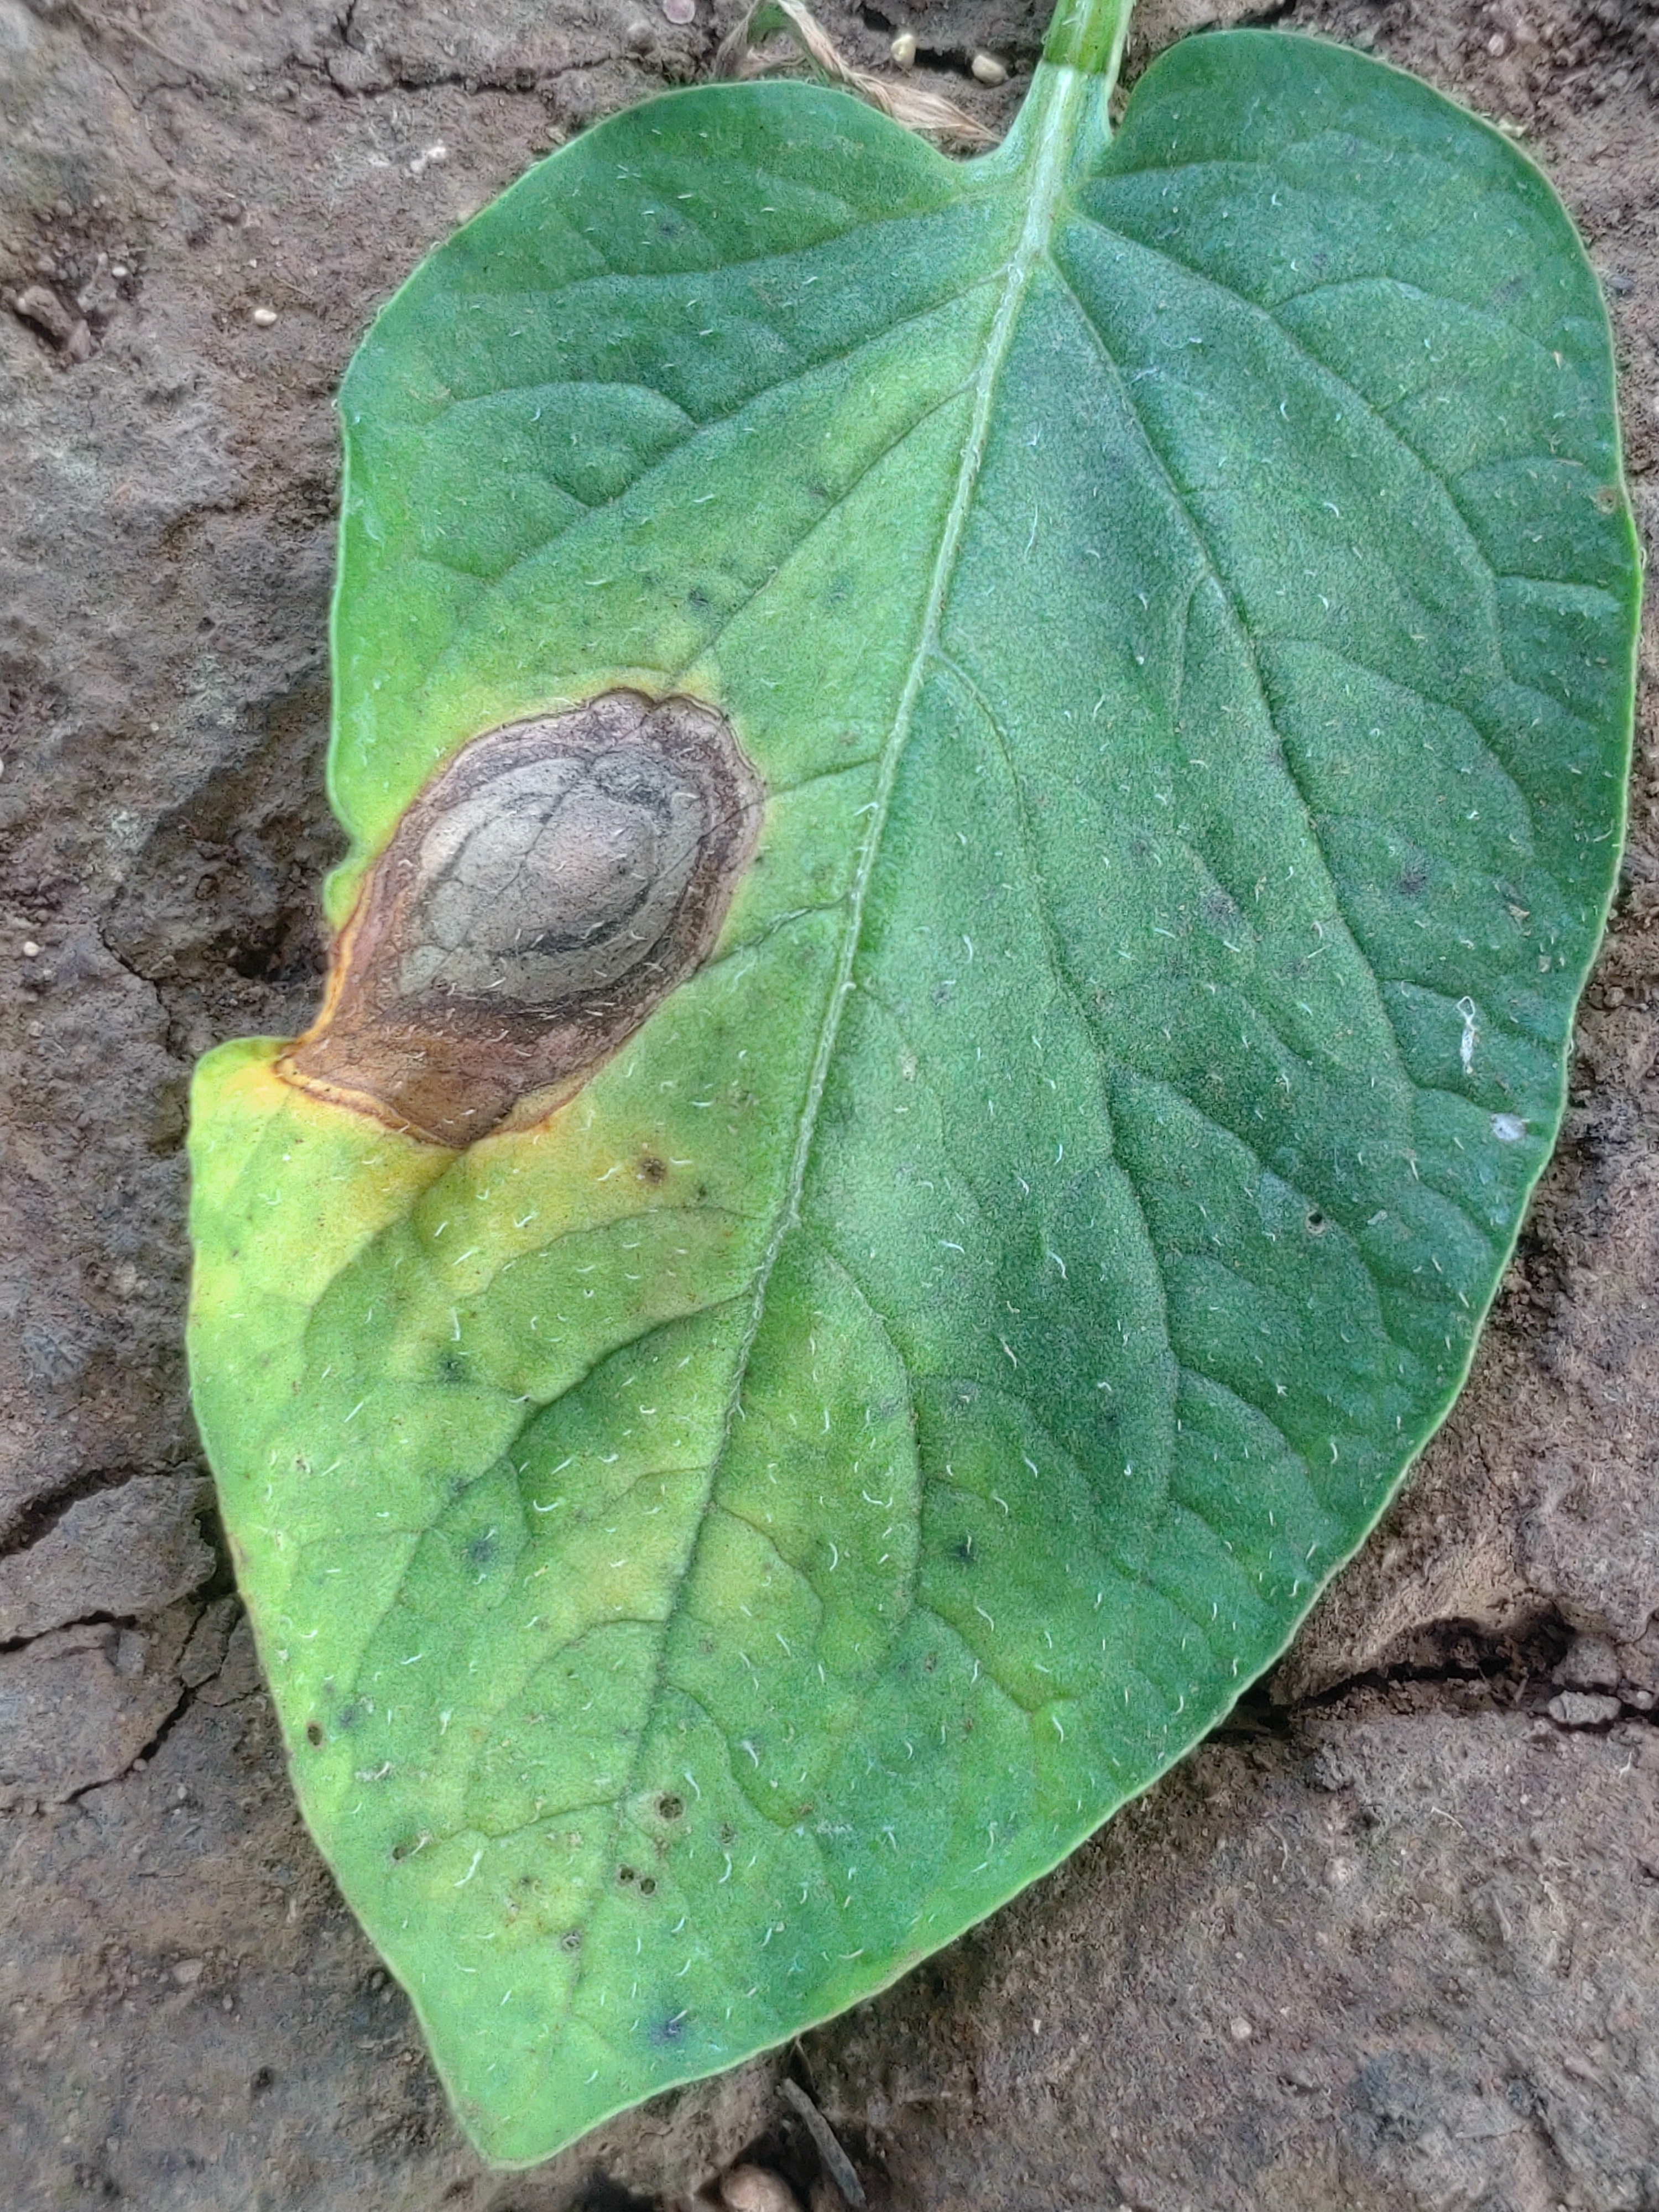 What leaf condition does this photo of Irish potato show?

early blight
